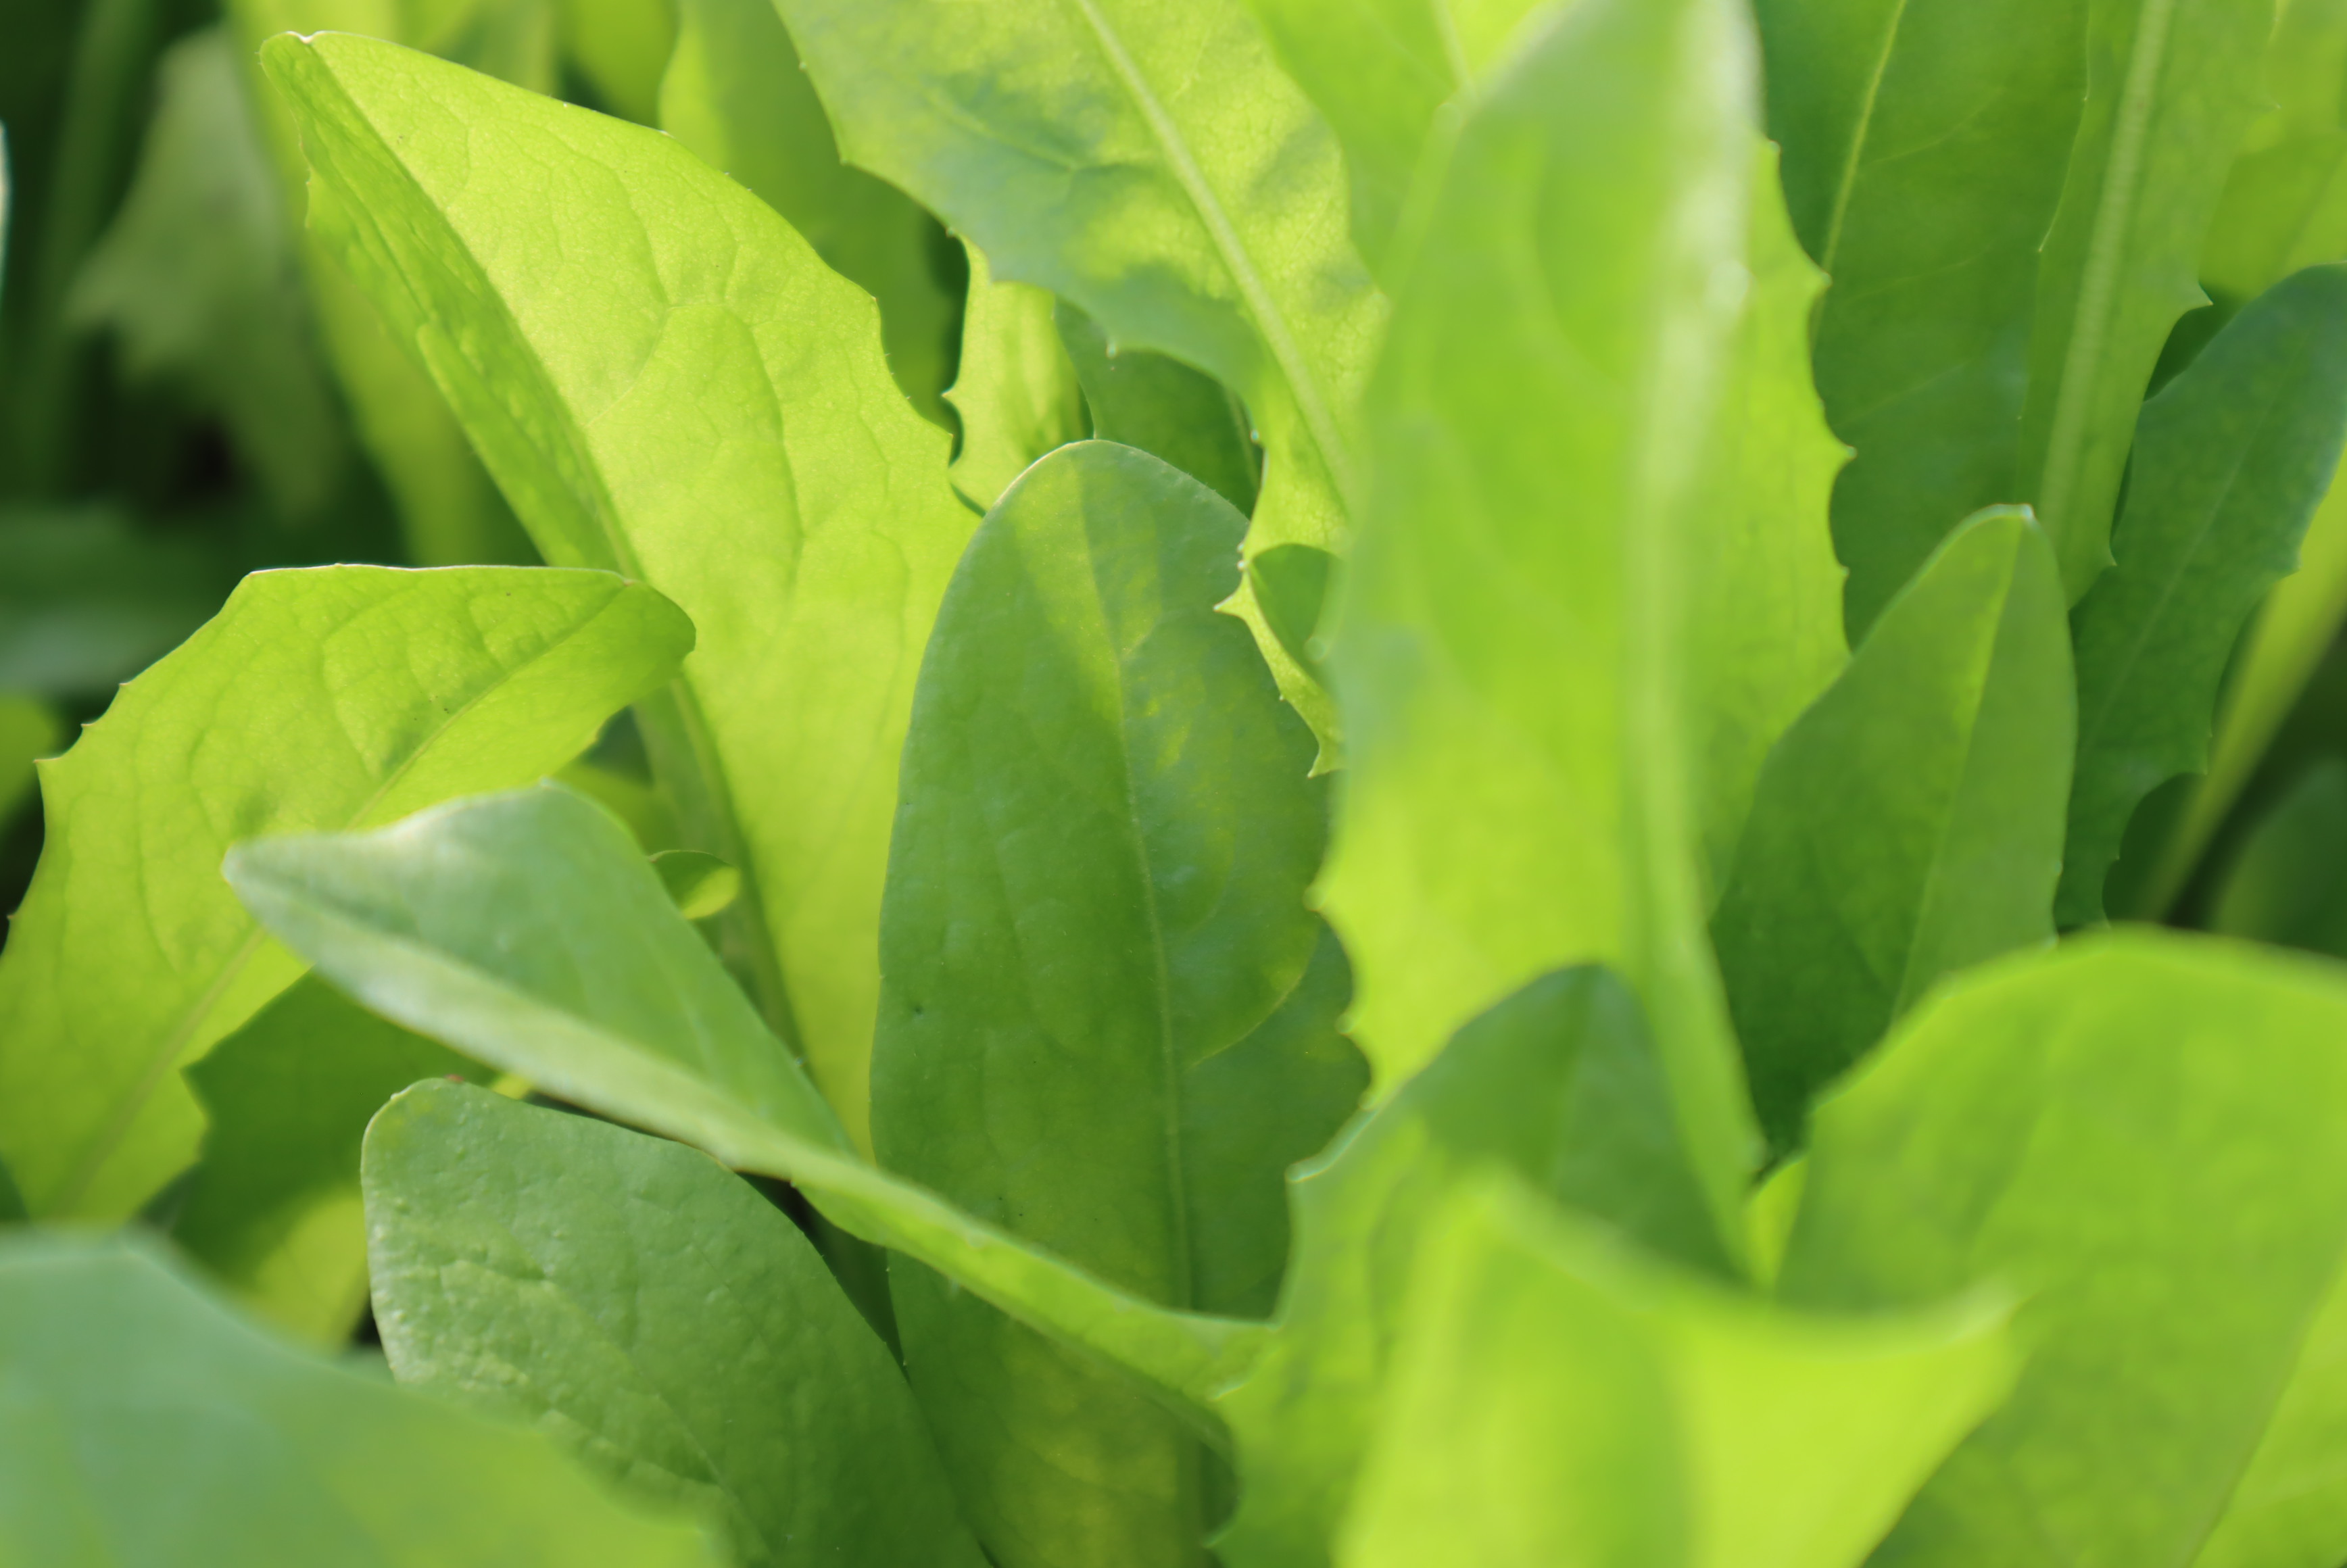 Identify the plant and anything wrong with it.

chicory, healthy
